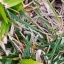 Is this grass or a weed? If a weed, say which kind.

grass
